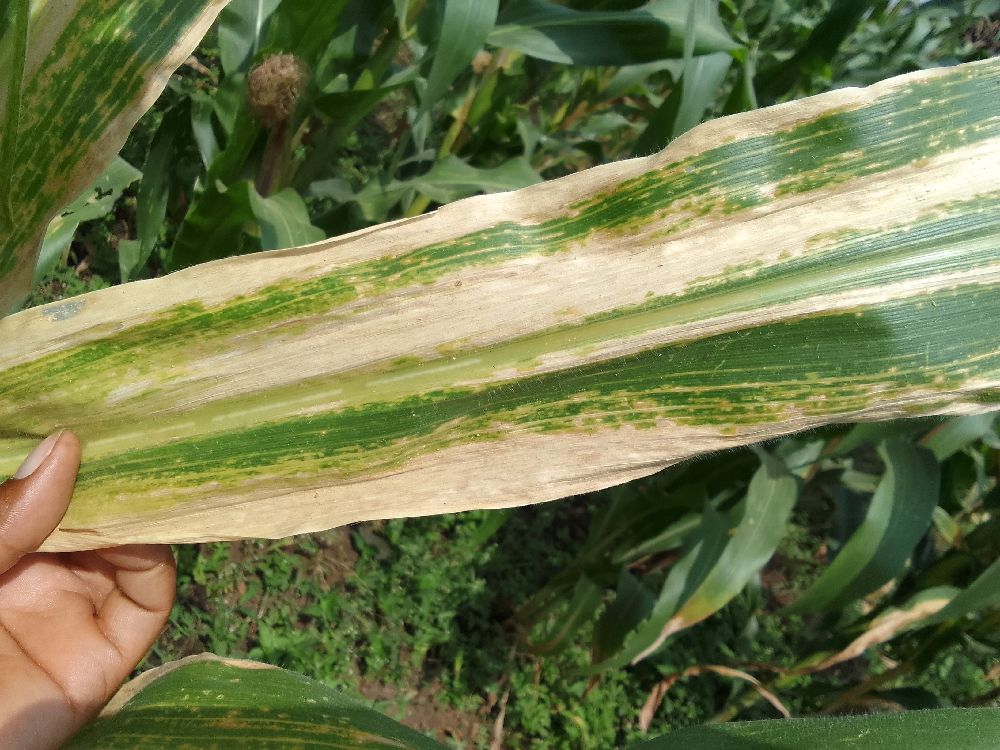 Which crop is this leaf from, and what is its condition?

maize, maize lethal necrosis
